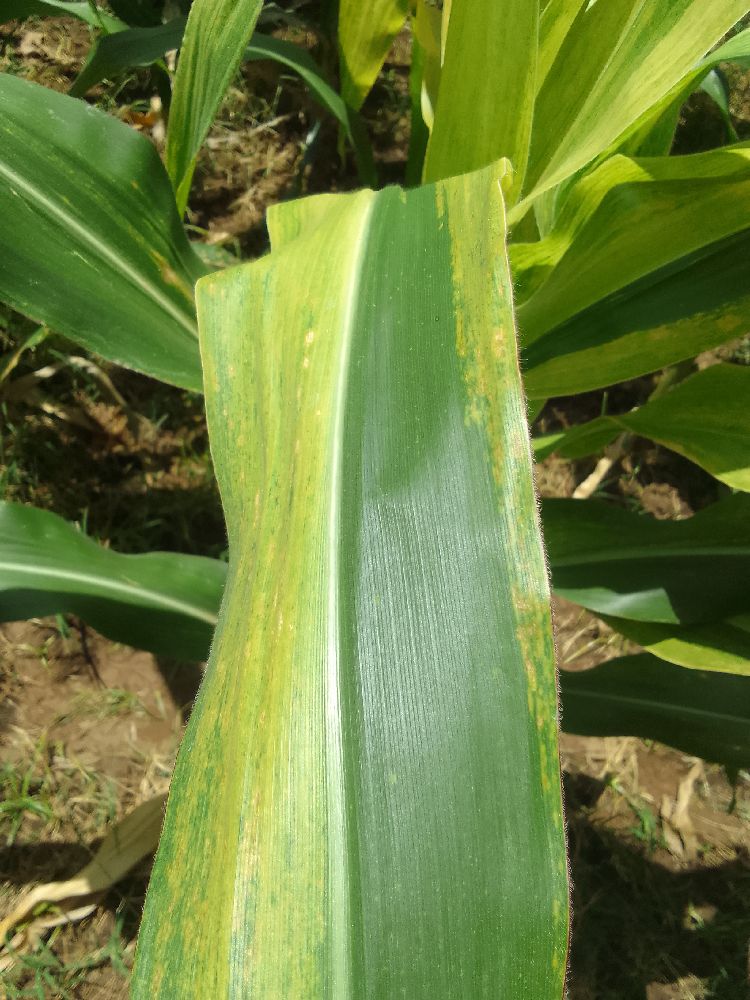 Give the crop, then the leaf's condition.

maize, maize lethal necrosis
